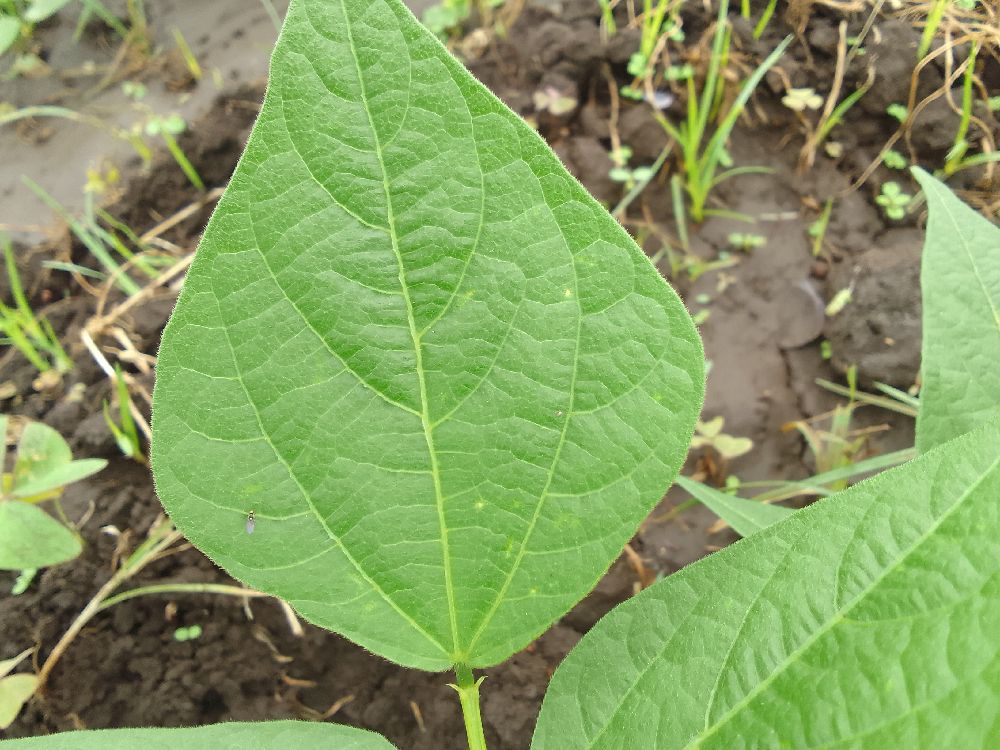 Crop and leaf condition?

common bean, healthy
